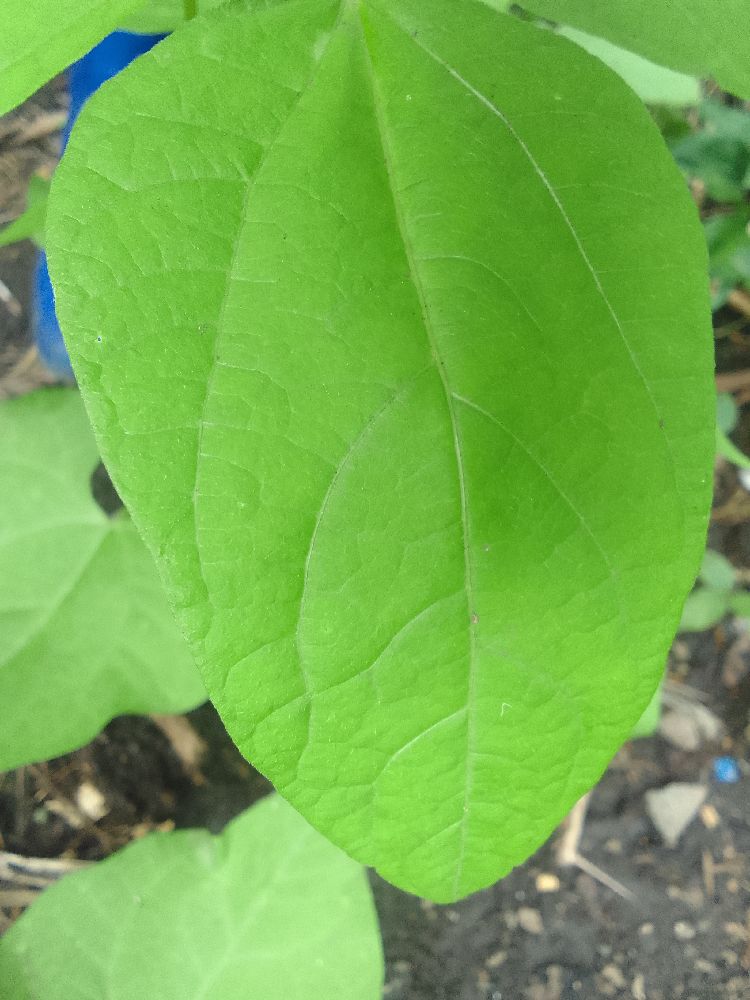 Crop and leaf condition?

common bean, healthy
